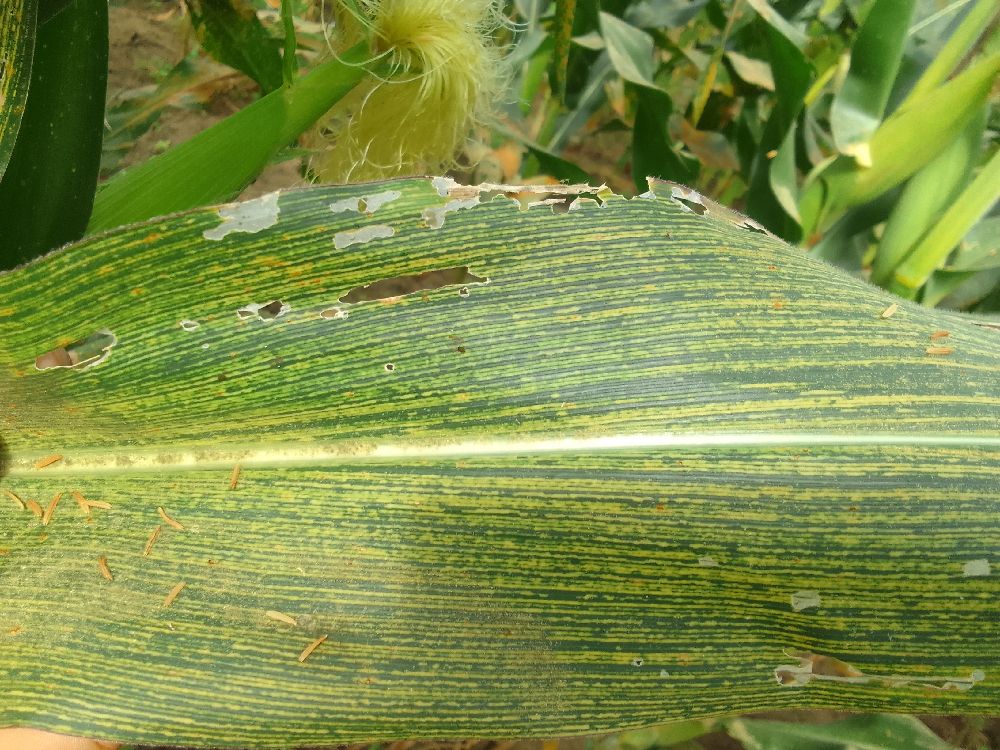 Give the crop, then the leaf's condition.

maize, maize streak virus
